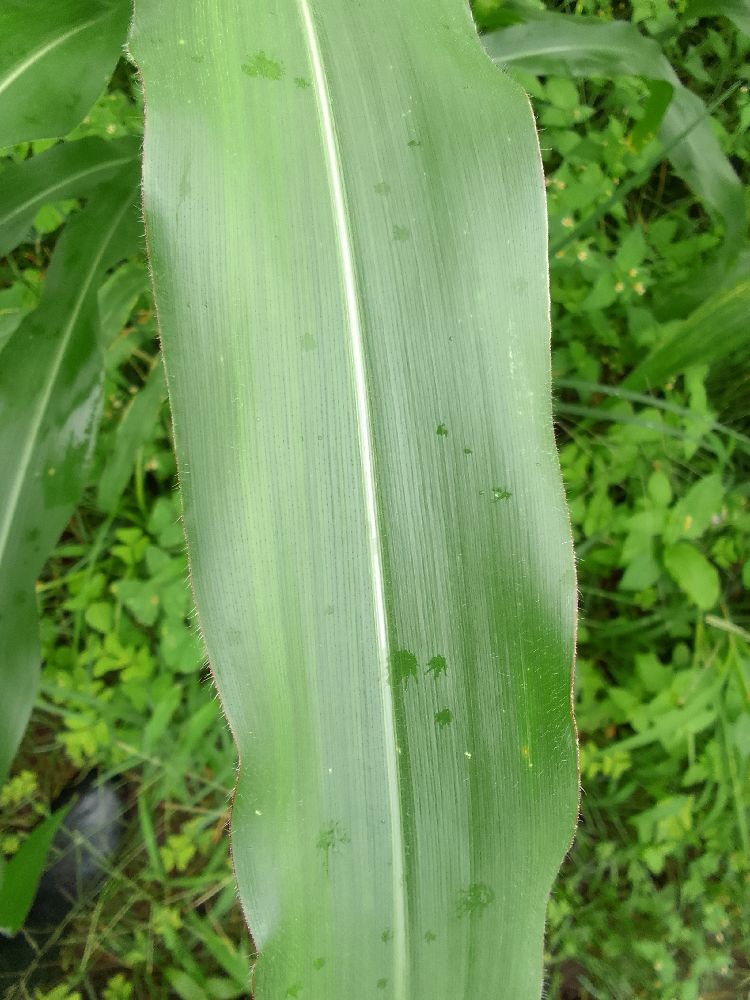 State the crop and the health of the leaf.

maize, healthy
